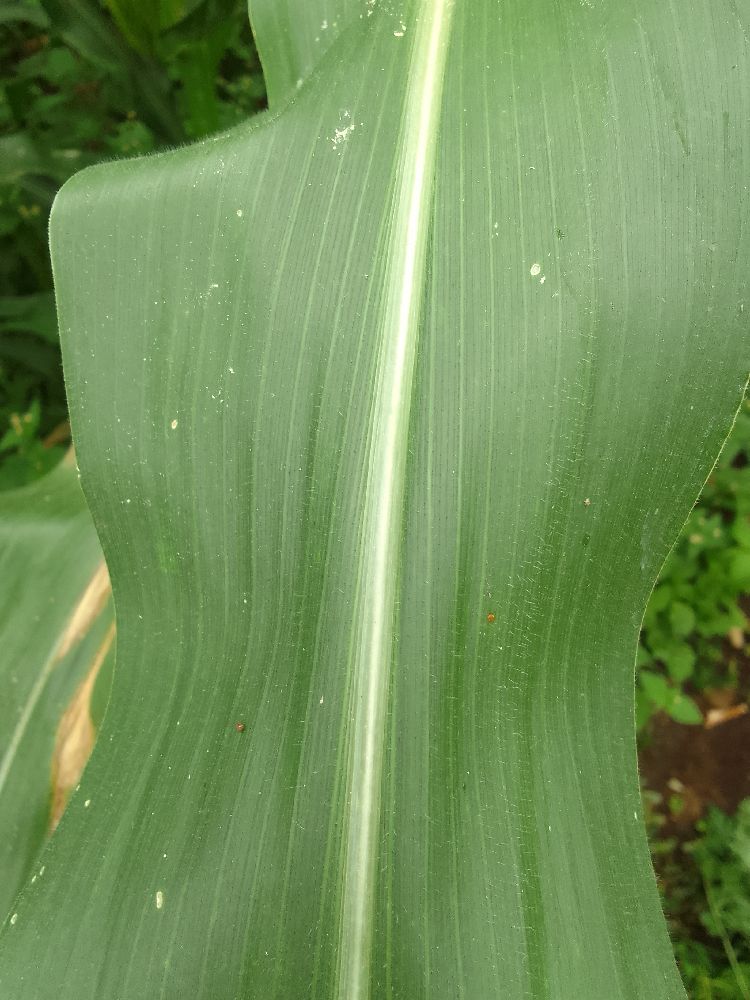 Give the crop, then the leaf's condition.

maize, healthy
